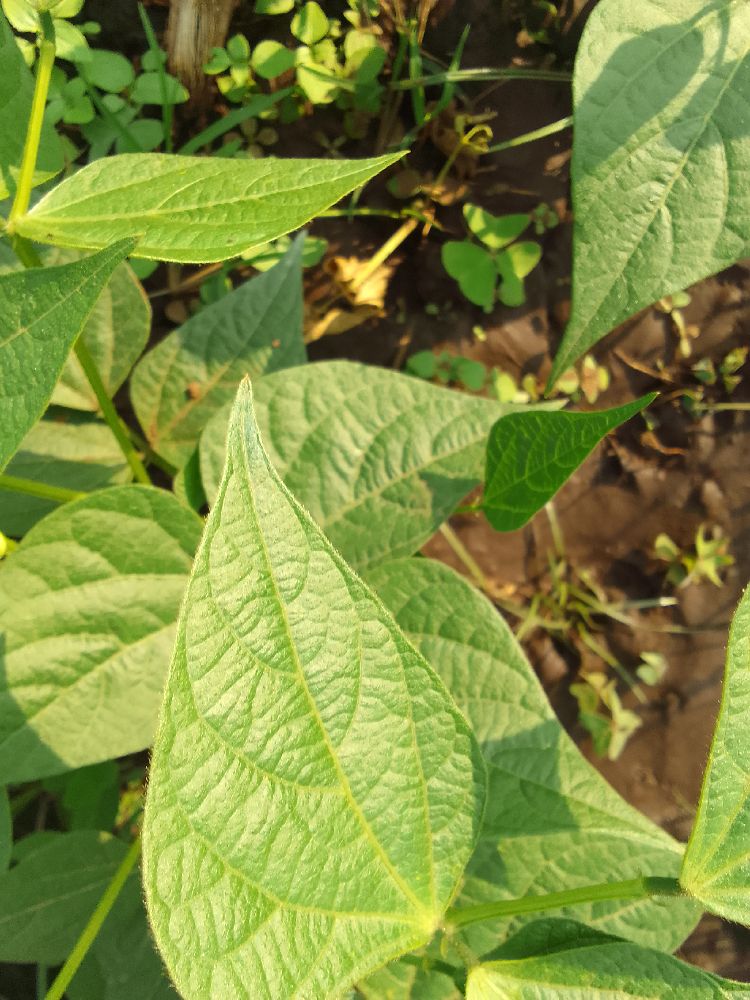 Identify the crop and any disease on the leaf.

common bean, healthy
